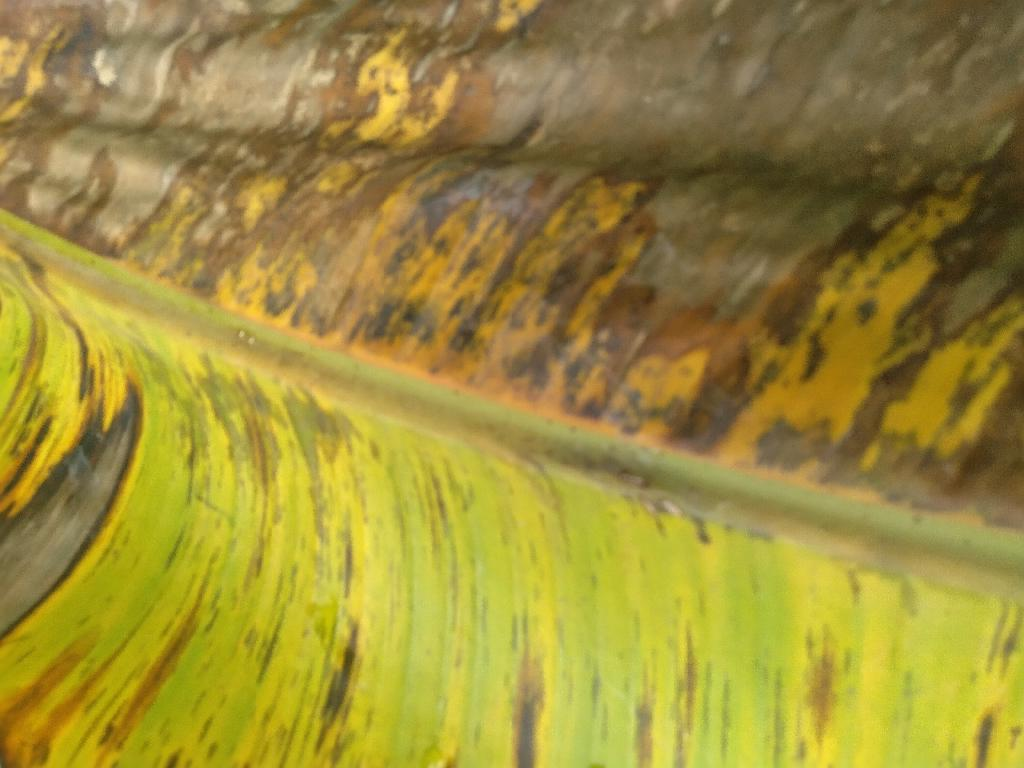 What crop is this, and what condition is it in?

banana, black sigatoka
